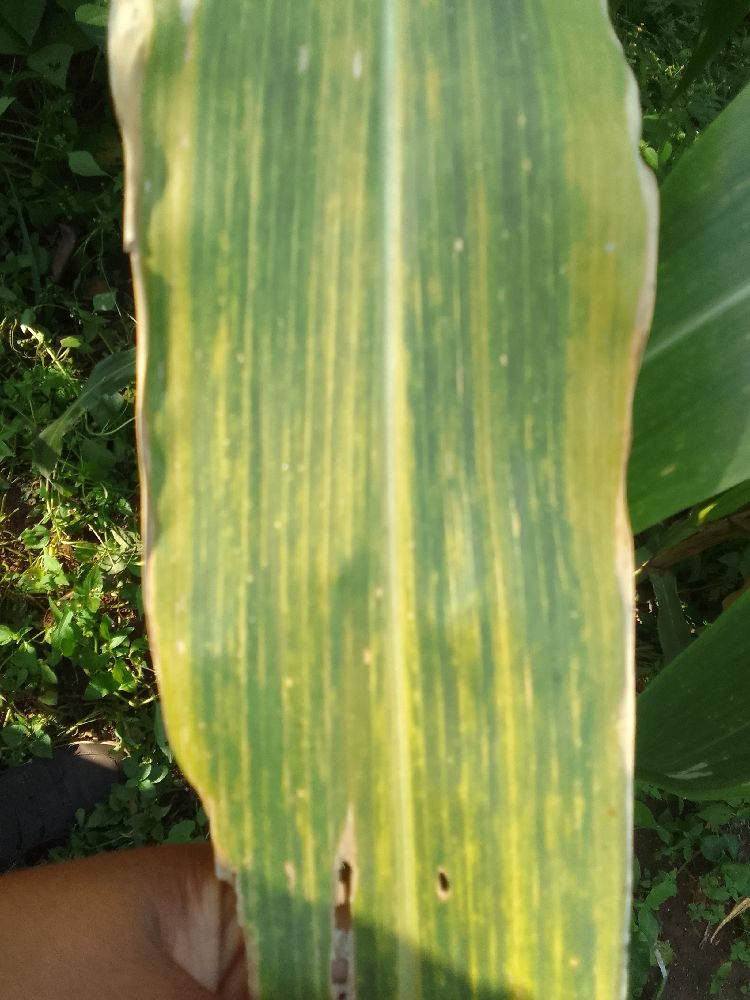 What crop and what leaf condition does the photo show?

maize, maize lethal necrosis
